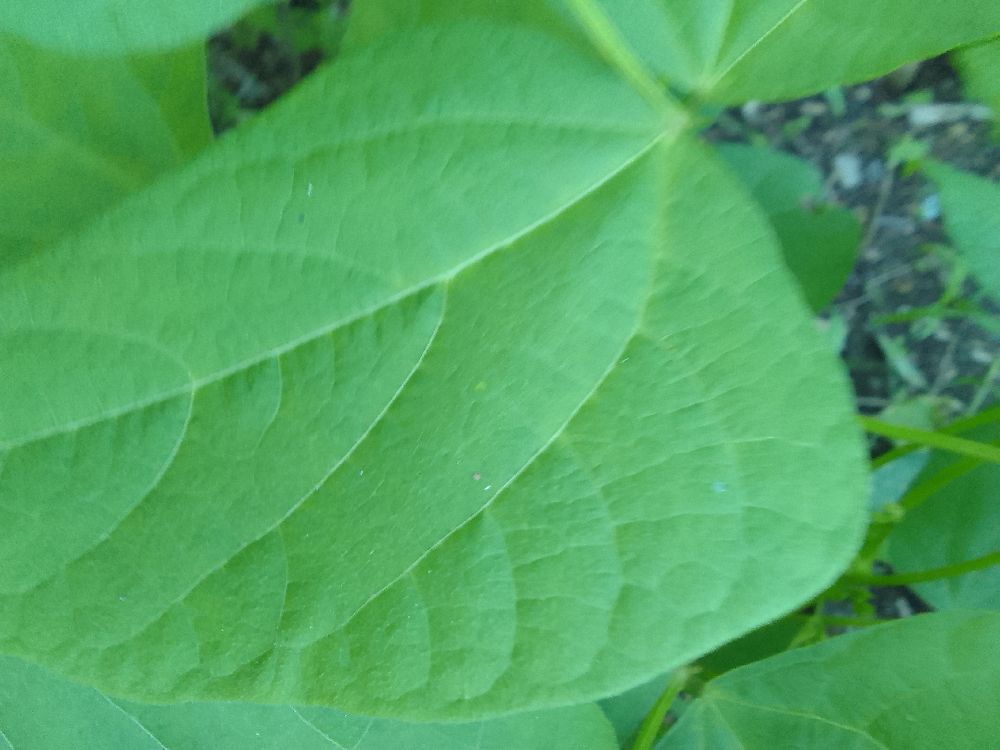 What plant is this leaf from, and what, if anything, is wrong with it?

common bean, healthy
